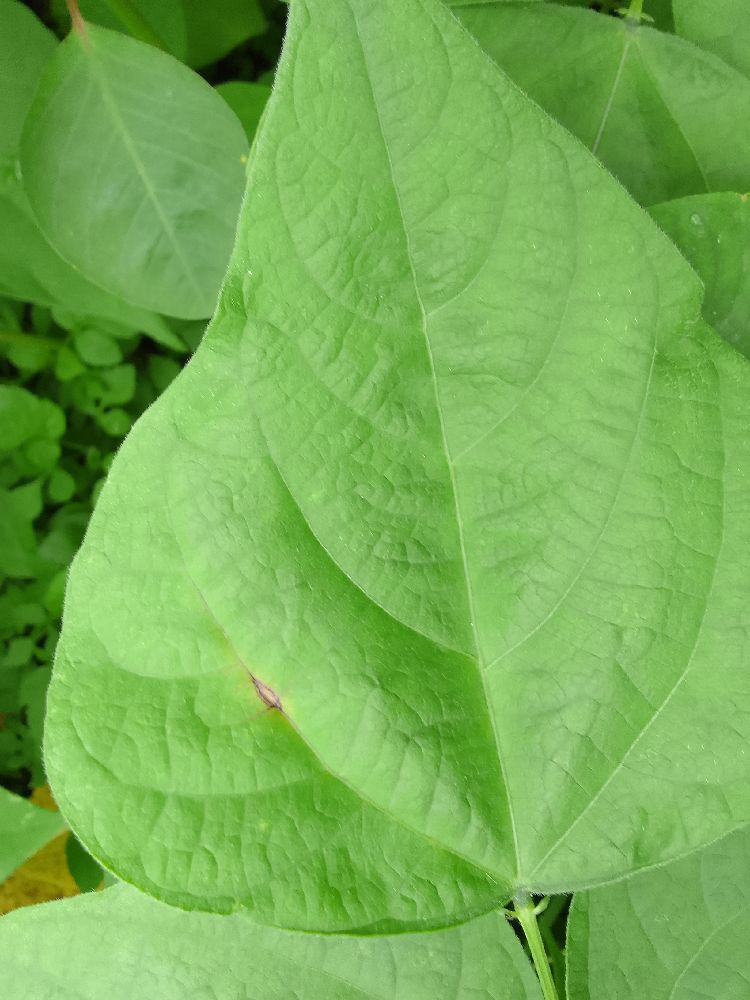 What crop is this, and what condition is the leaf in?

common bean, healthy
